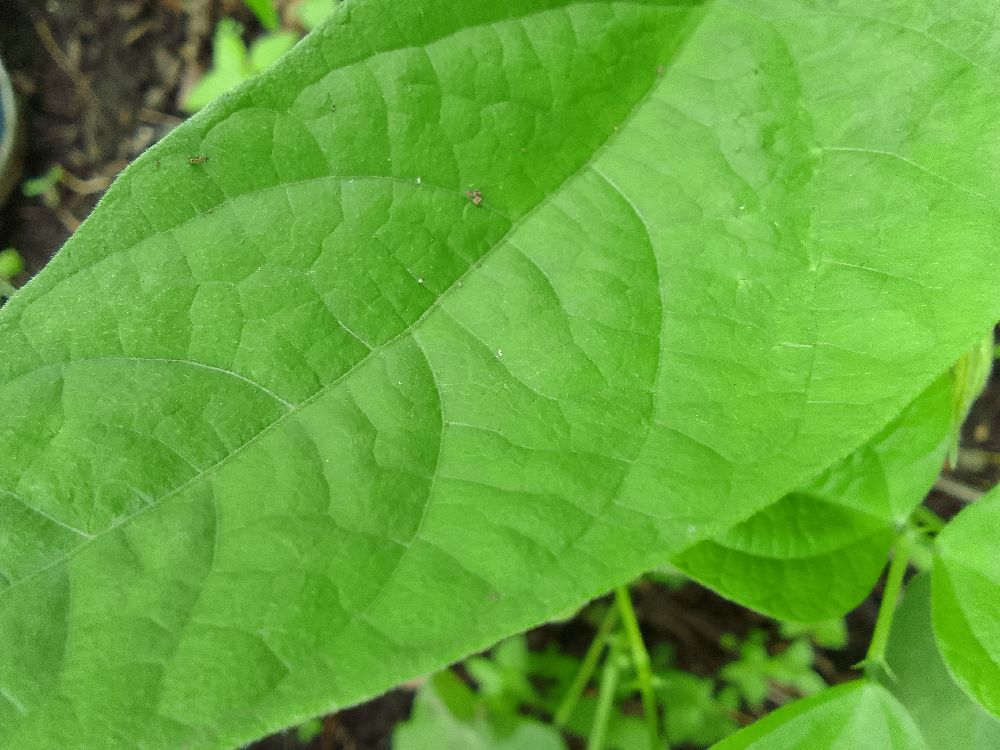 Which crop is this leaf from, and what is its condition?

common bean, healthy
